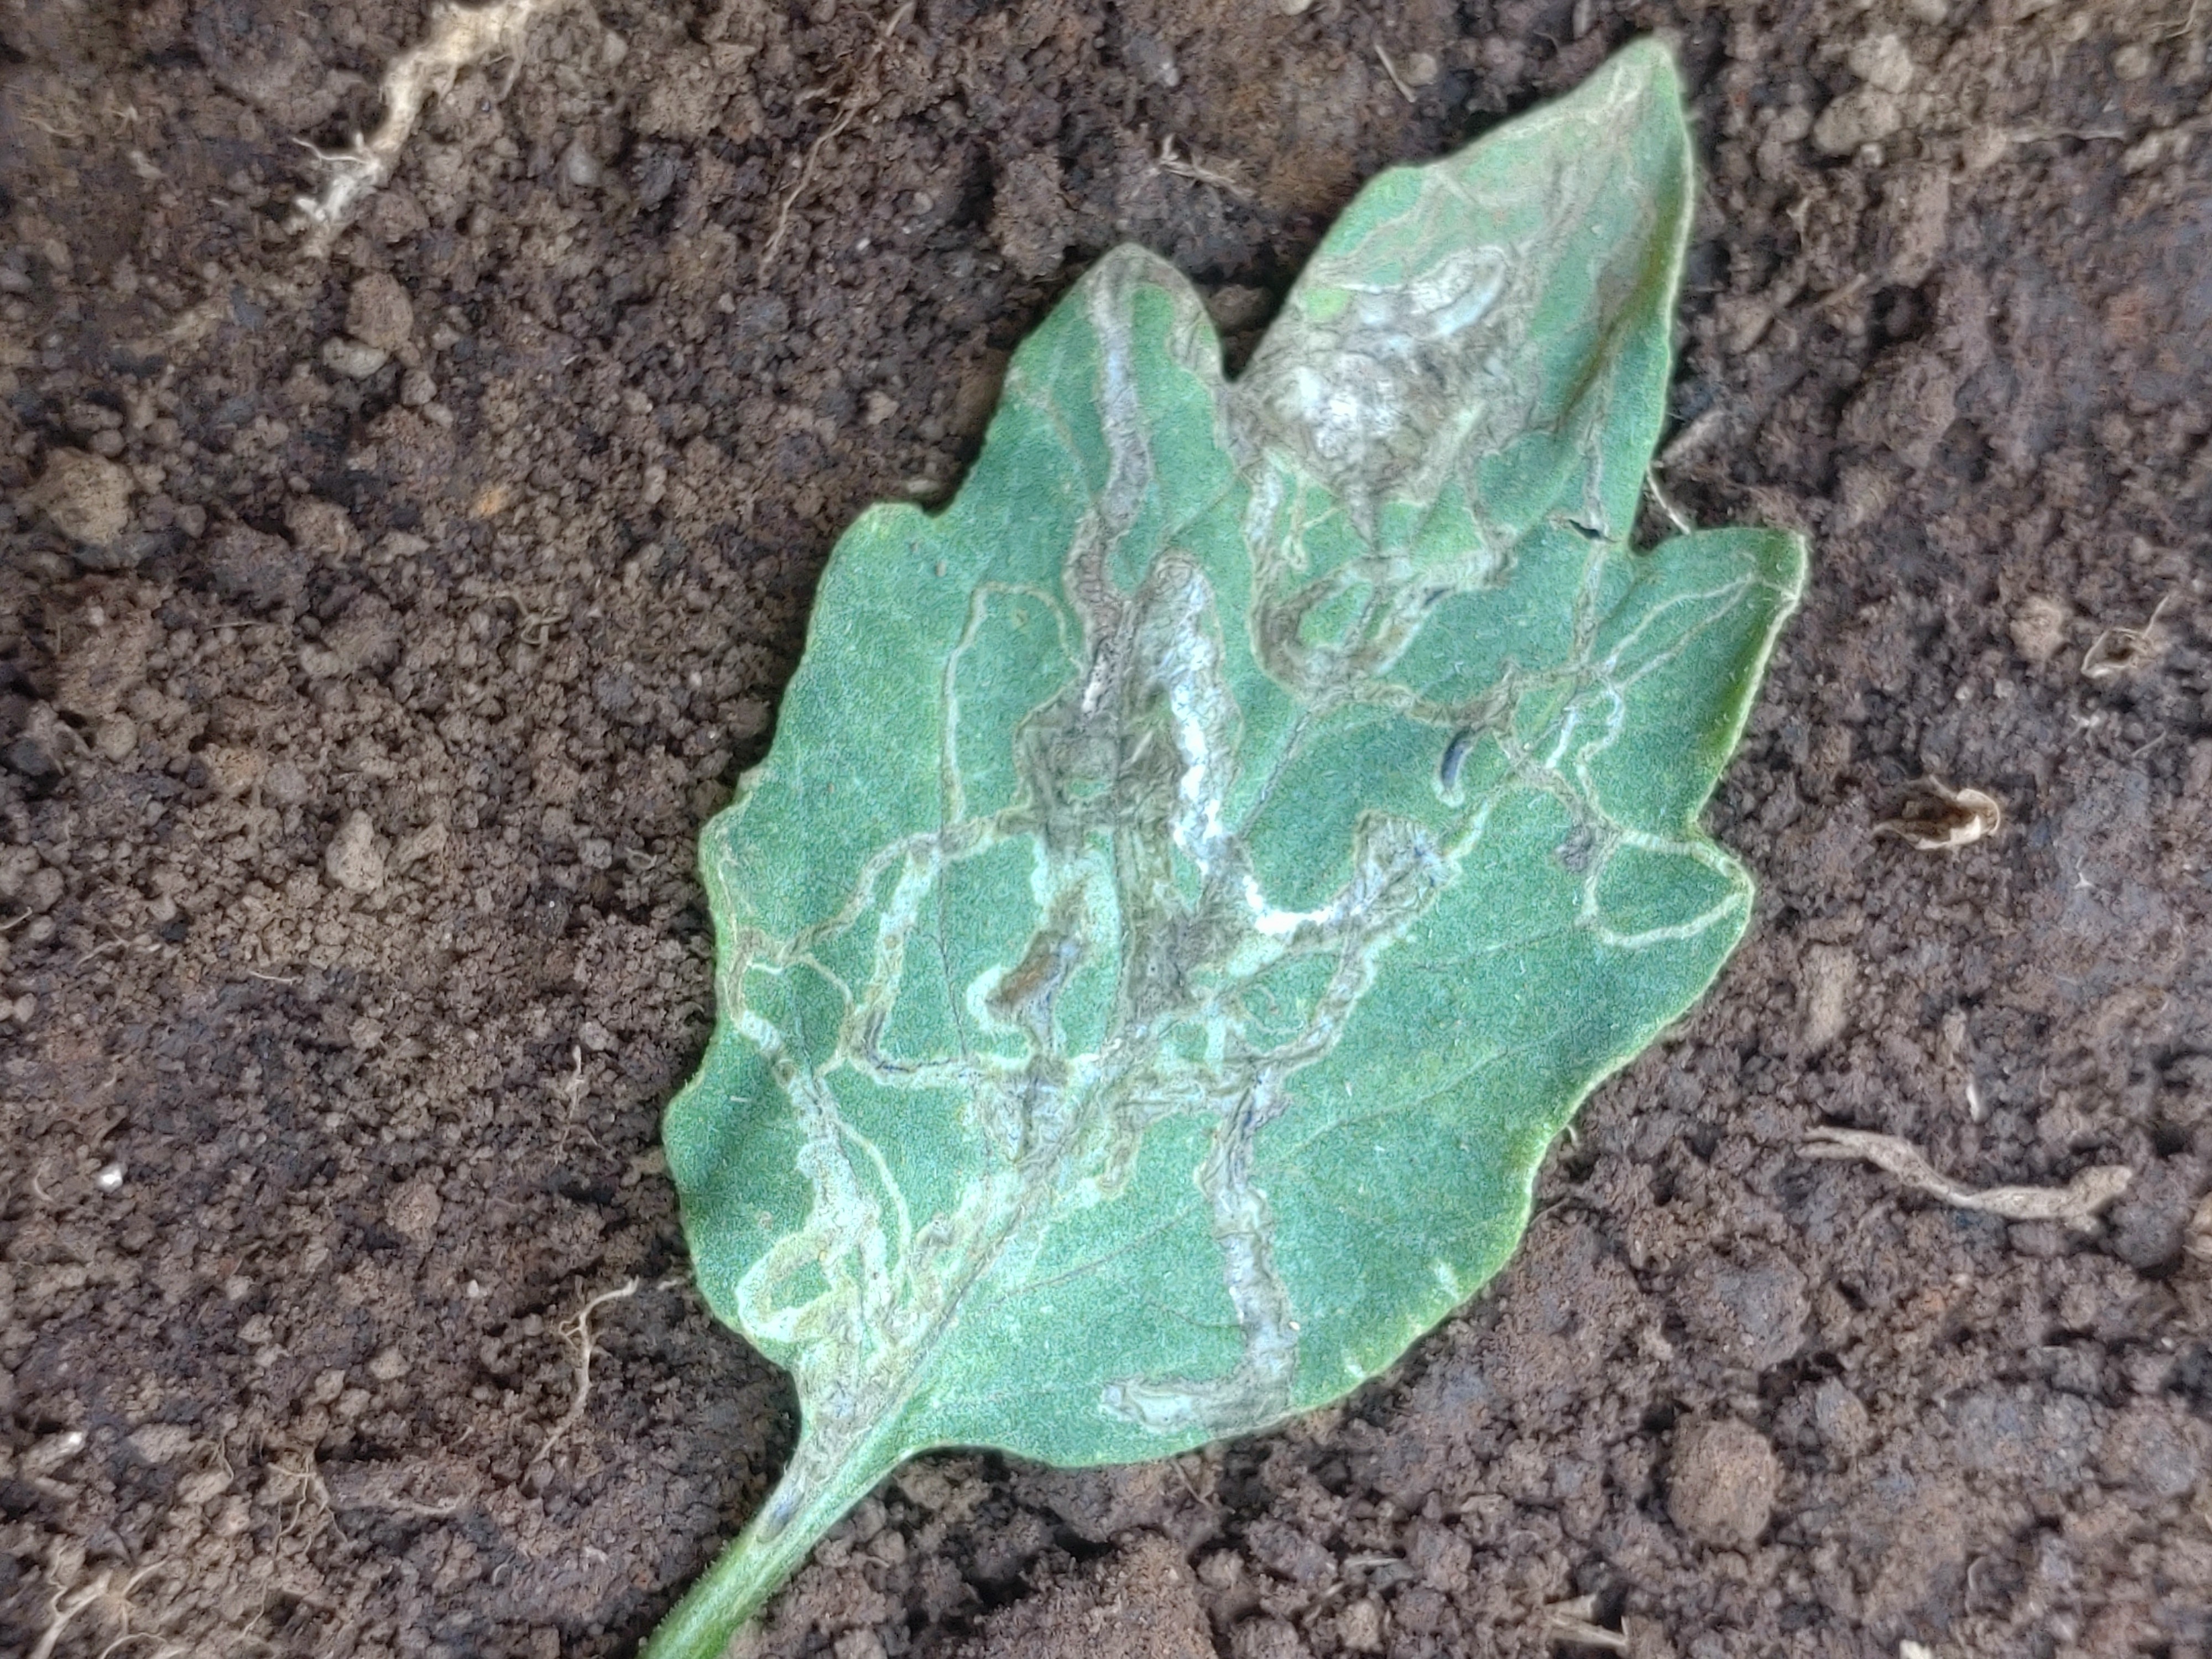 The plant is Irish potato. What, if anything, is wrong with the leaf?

late blight
